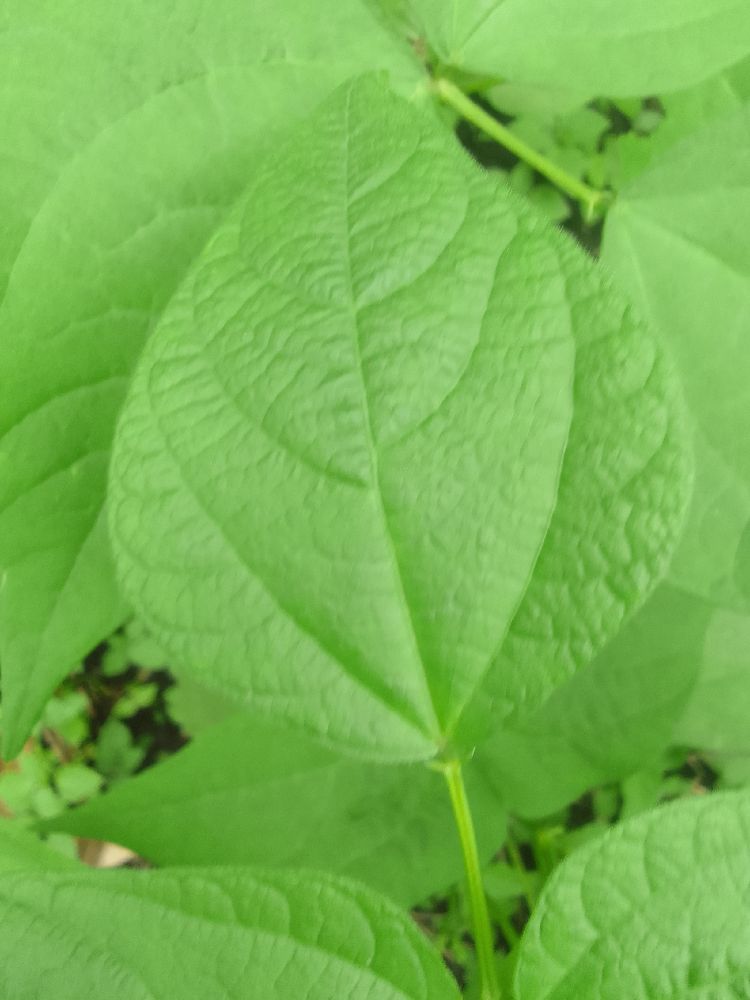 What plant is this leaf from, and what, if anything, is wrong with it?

common bean, healthy
